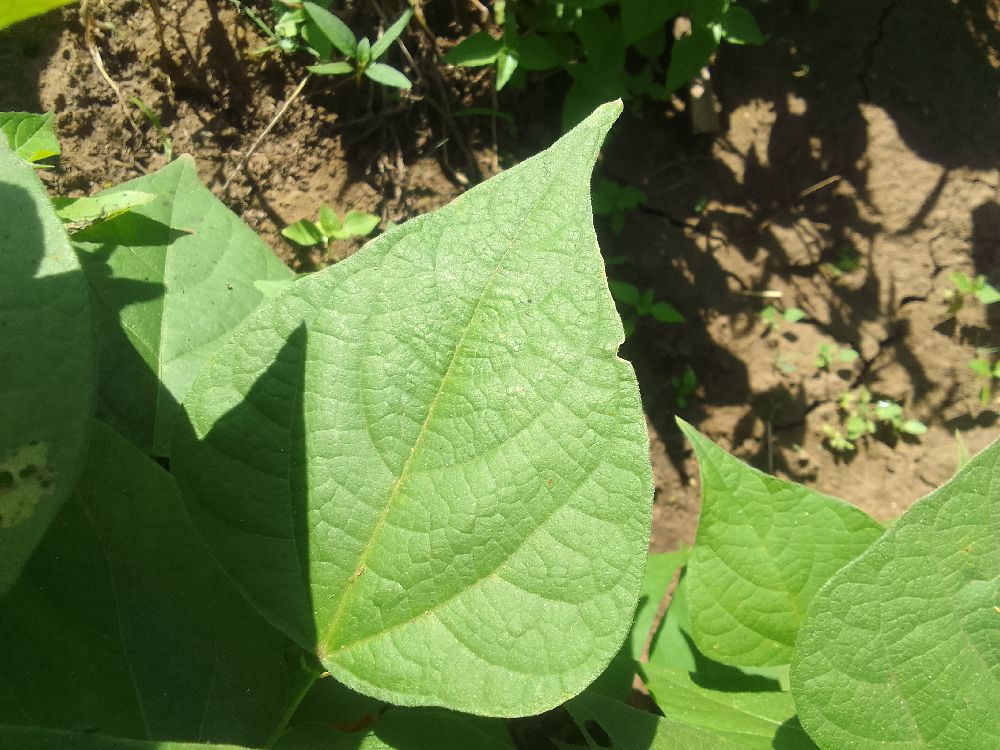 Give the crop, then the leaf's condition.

common bean, healthy
